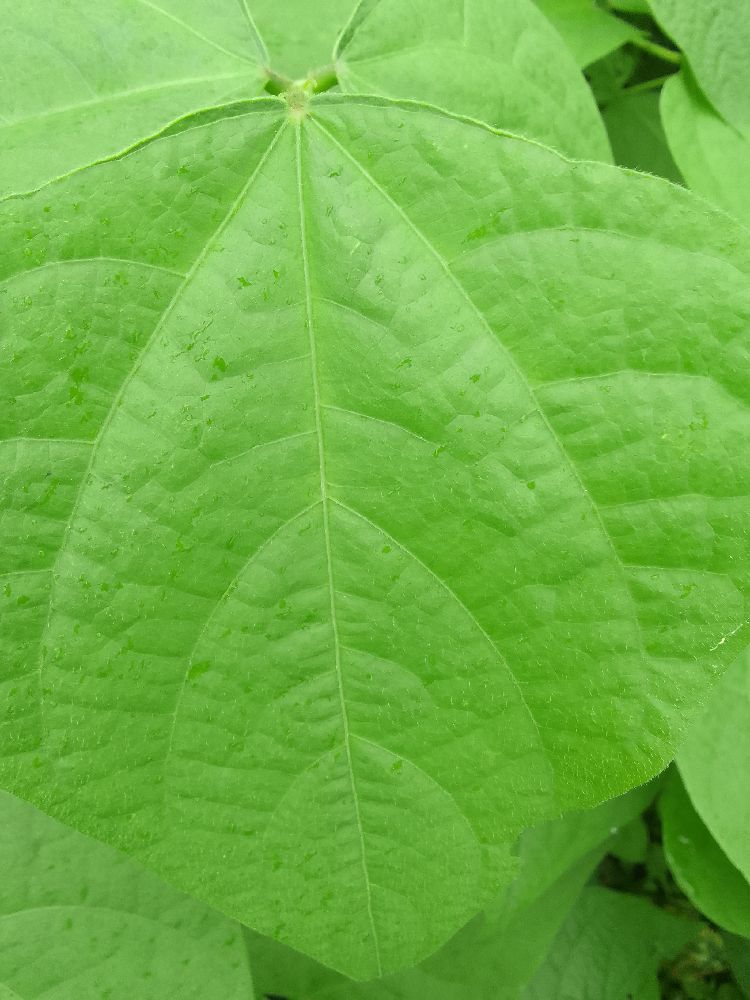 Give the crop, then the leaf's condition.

common bean, healthy
